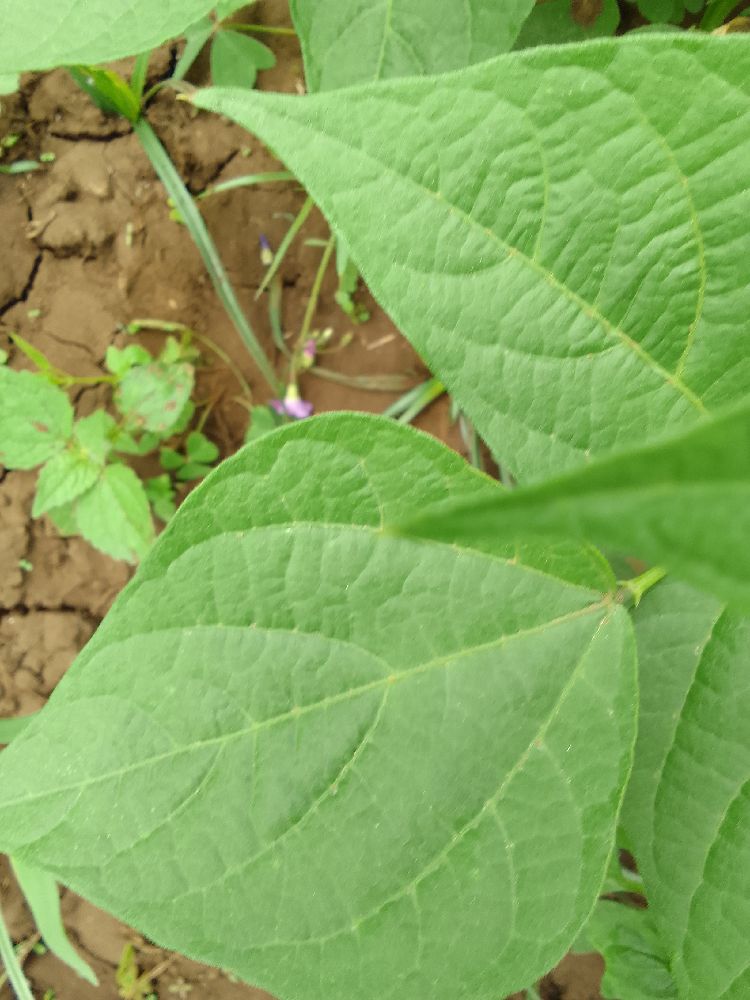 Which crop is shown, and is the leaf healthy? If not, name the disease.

common bean, healthy
